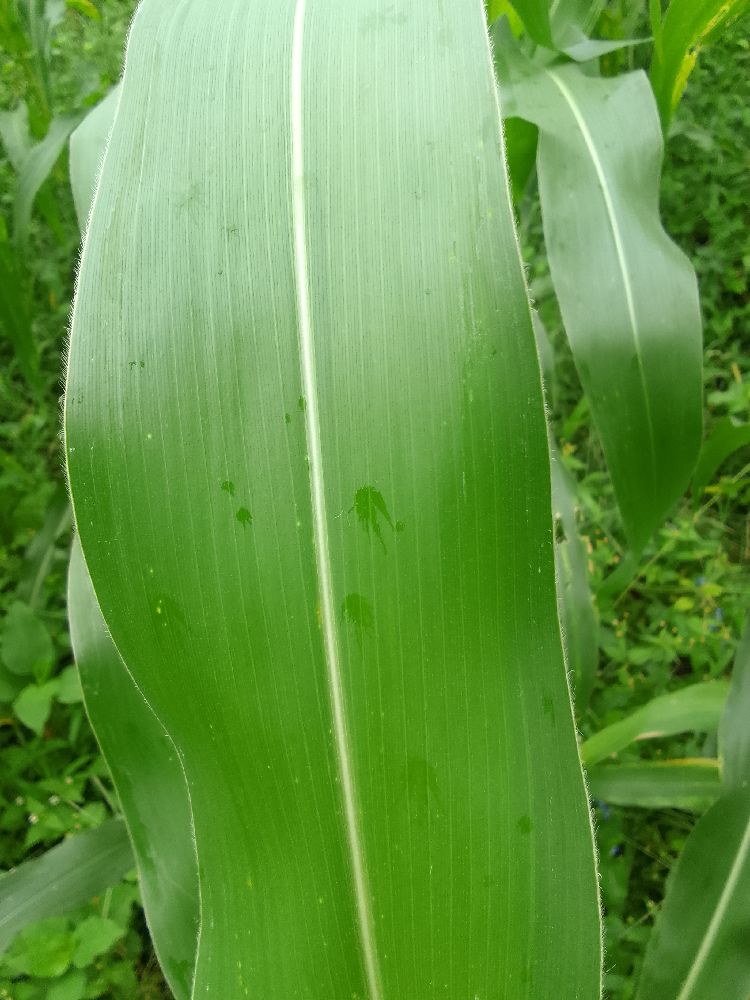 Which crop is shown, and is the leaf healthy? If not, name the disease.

maize, healthy
